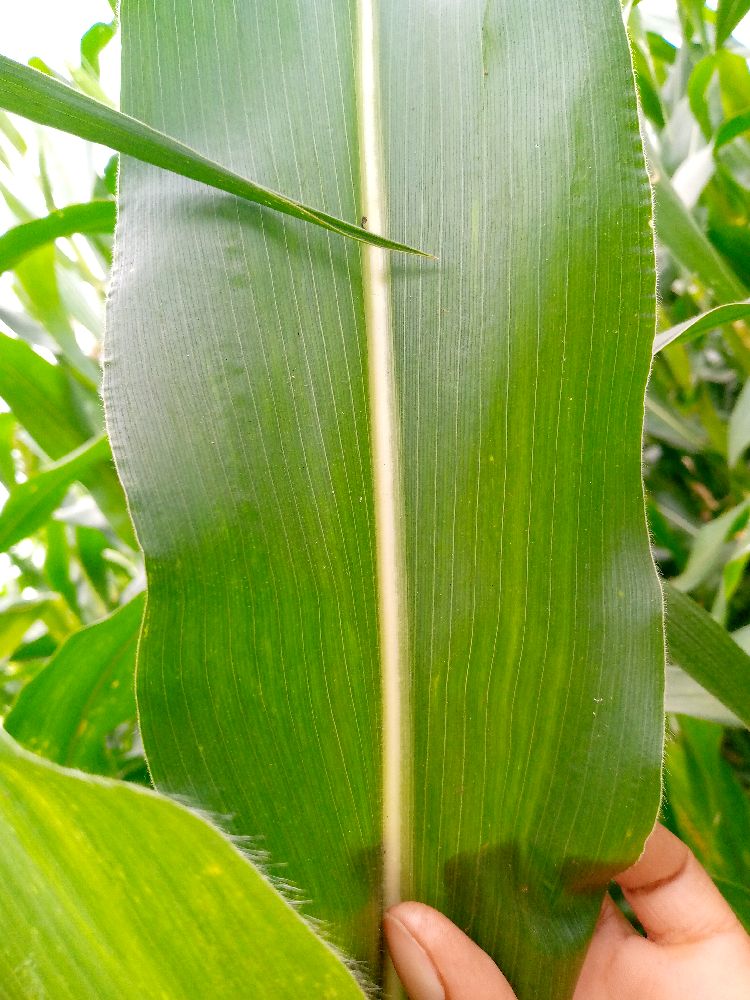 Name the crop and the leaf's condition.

maize, healthy
